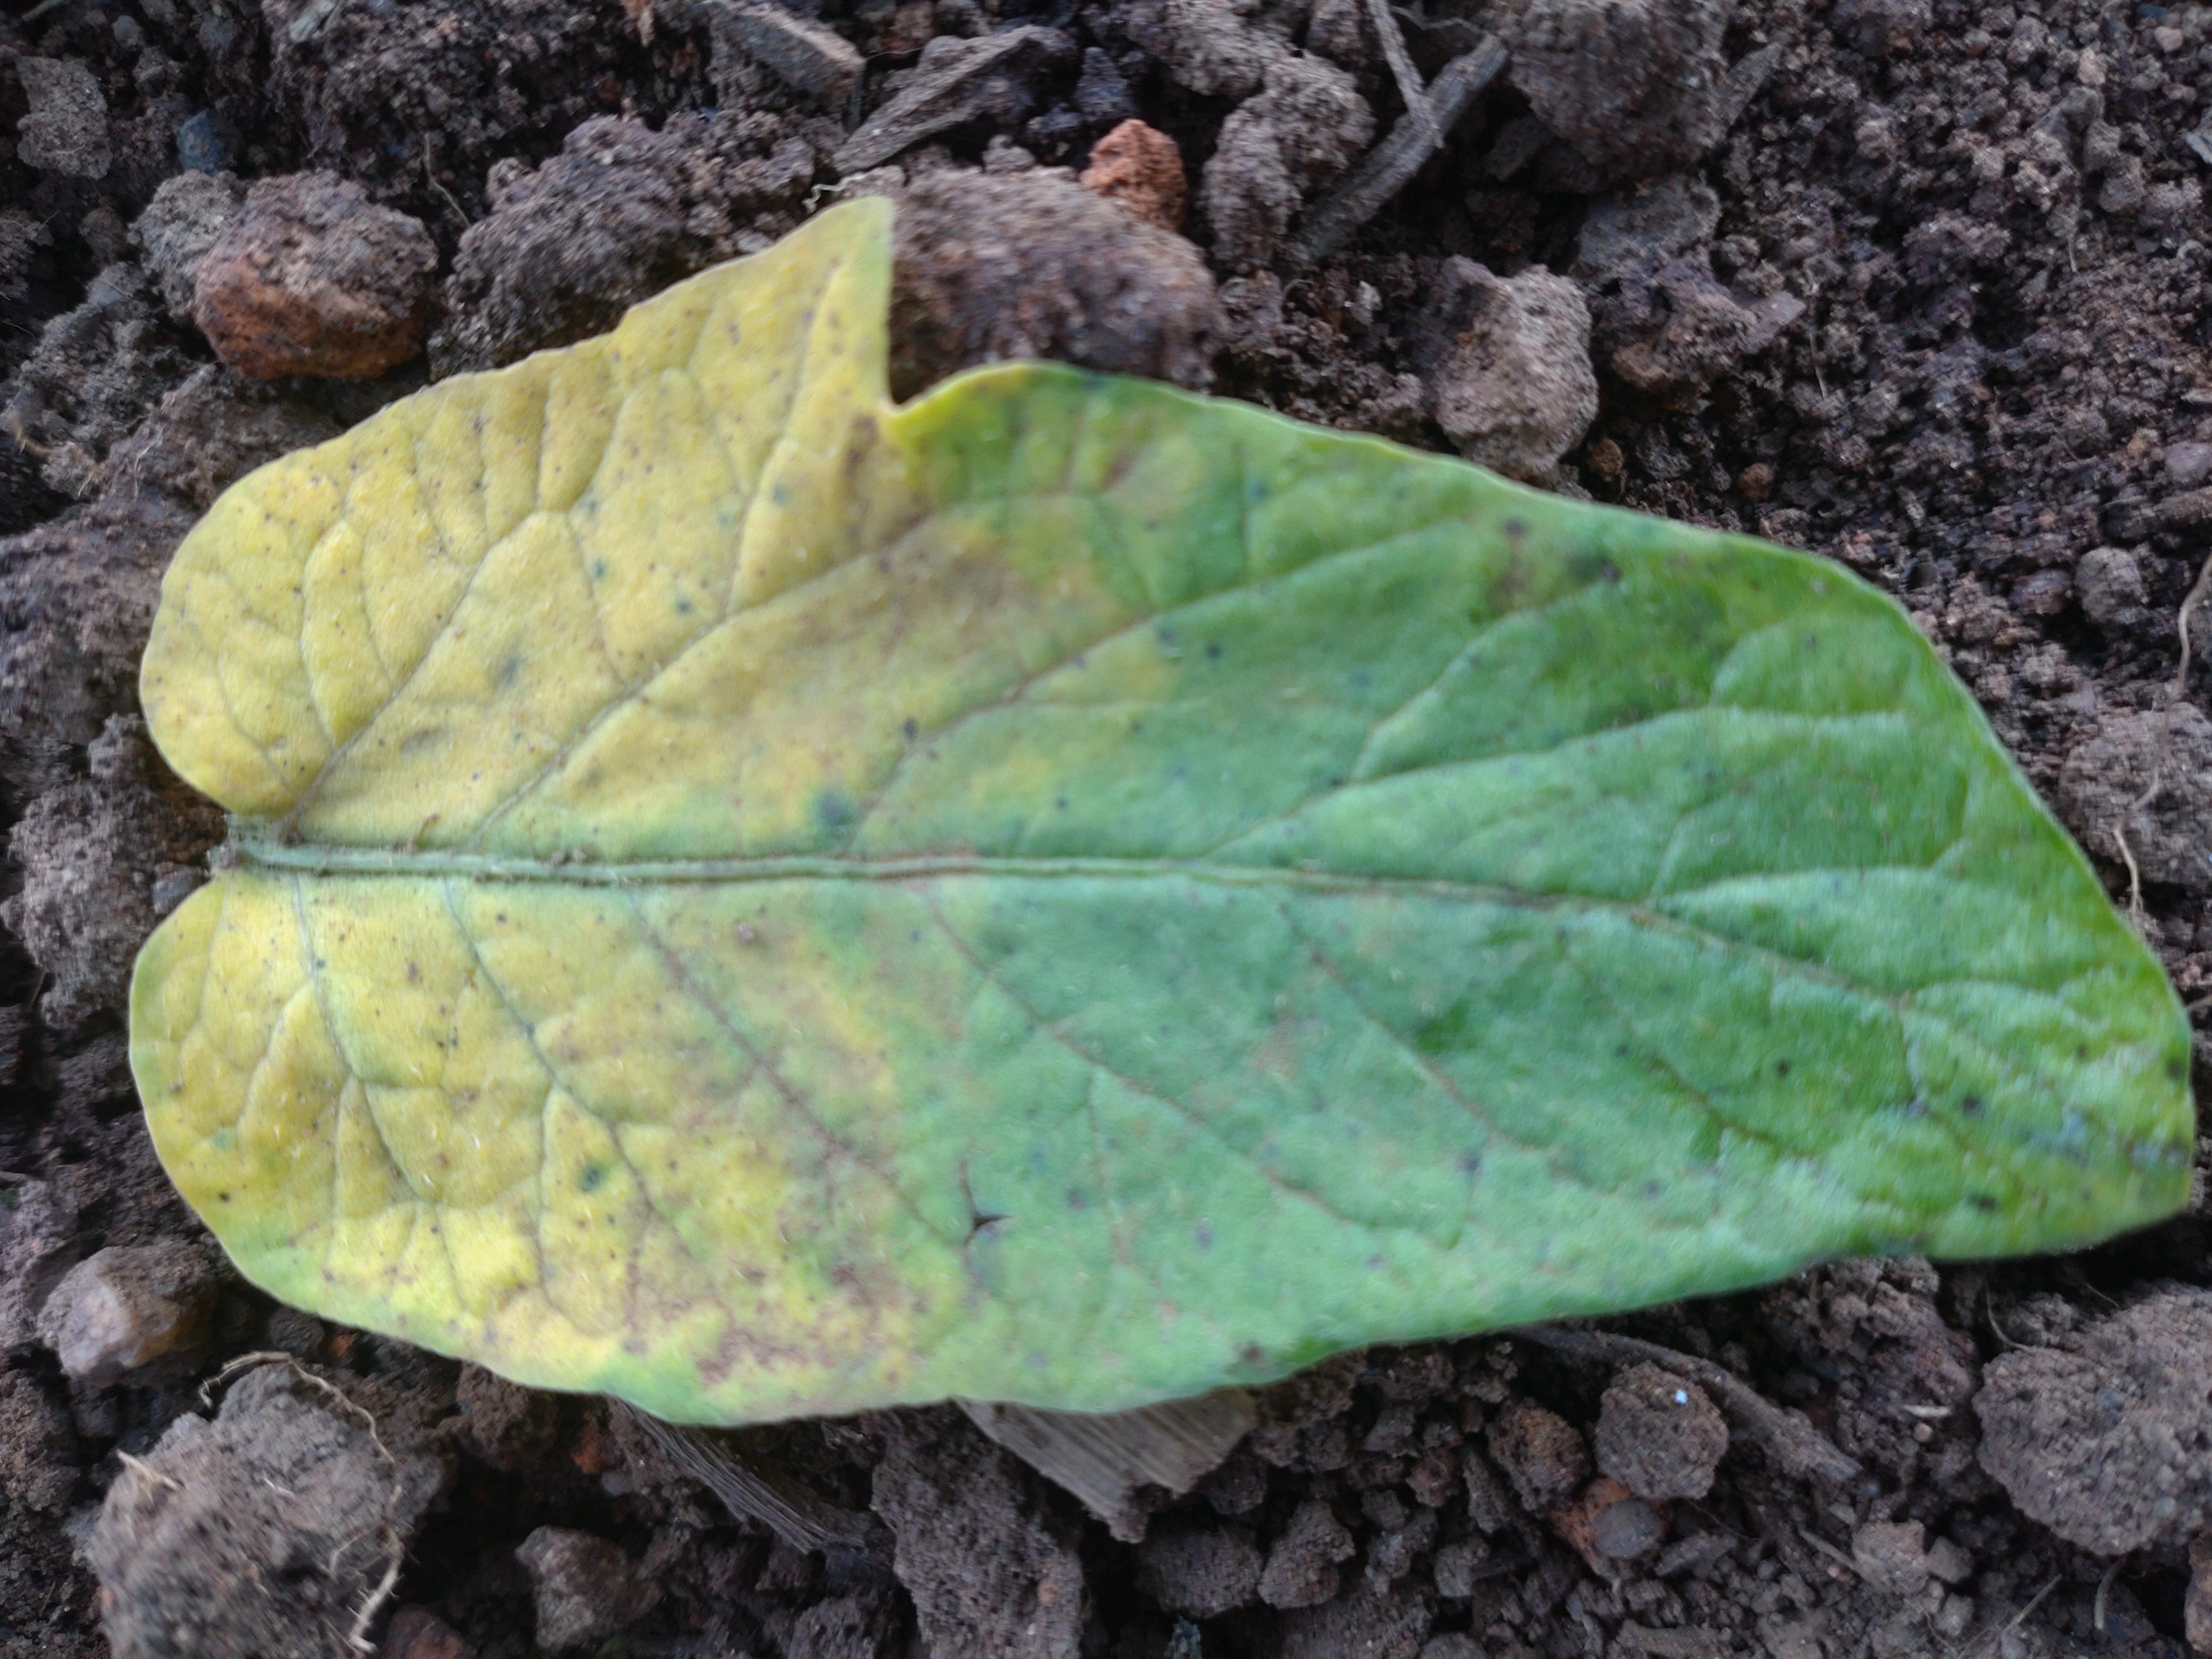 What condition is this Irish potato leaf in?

late blight
